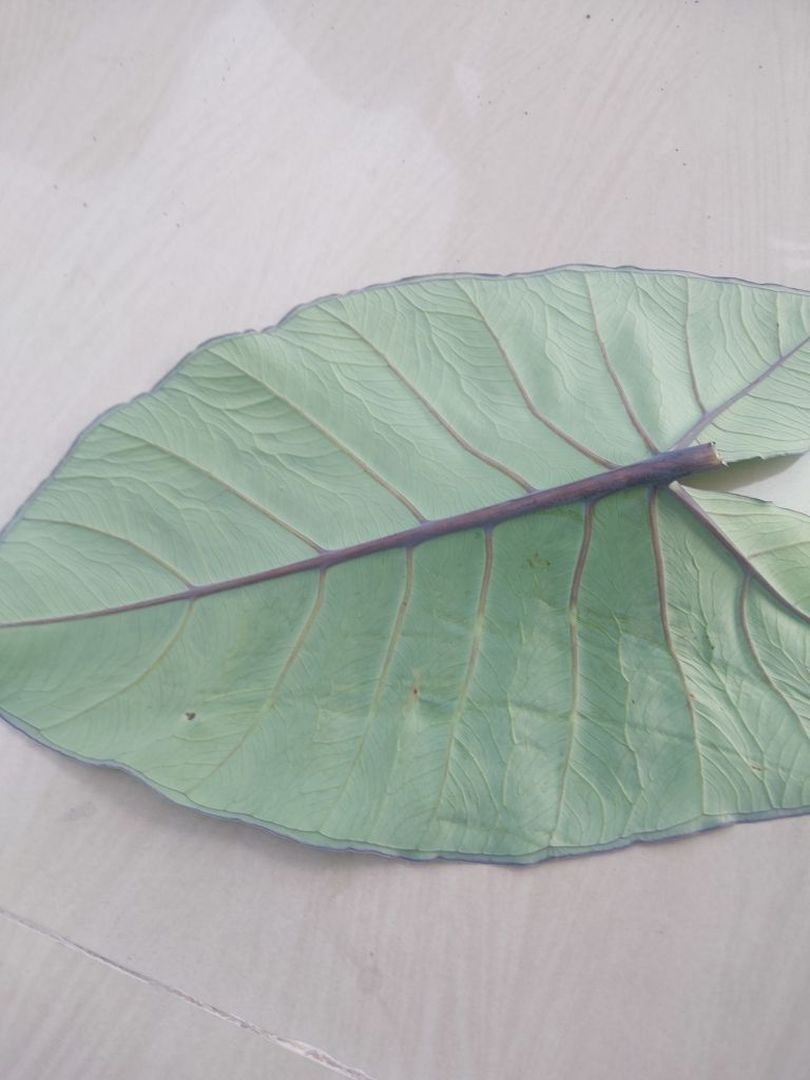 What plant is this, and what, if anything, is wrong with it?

taro, healthy
